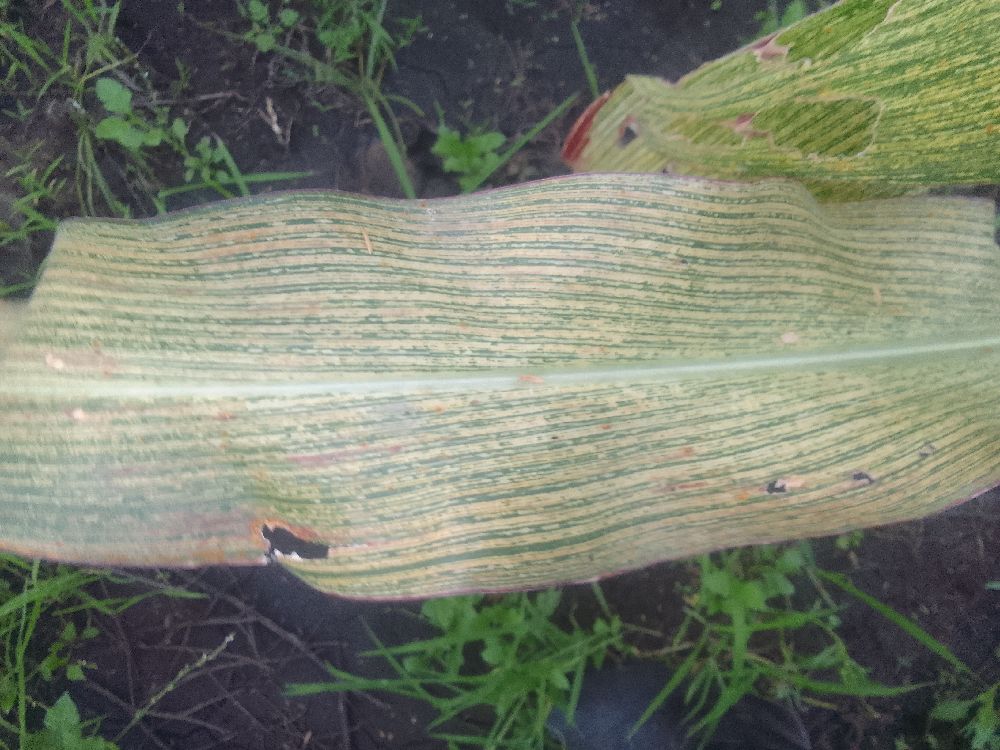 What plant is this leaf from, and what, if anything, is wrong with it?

maize, maize streak virus
